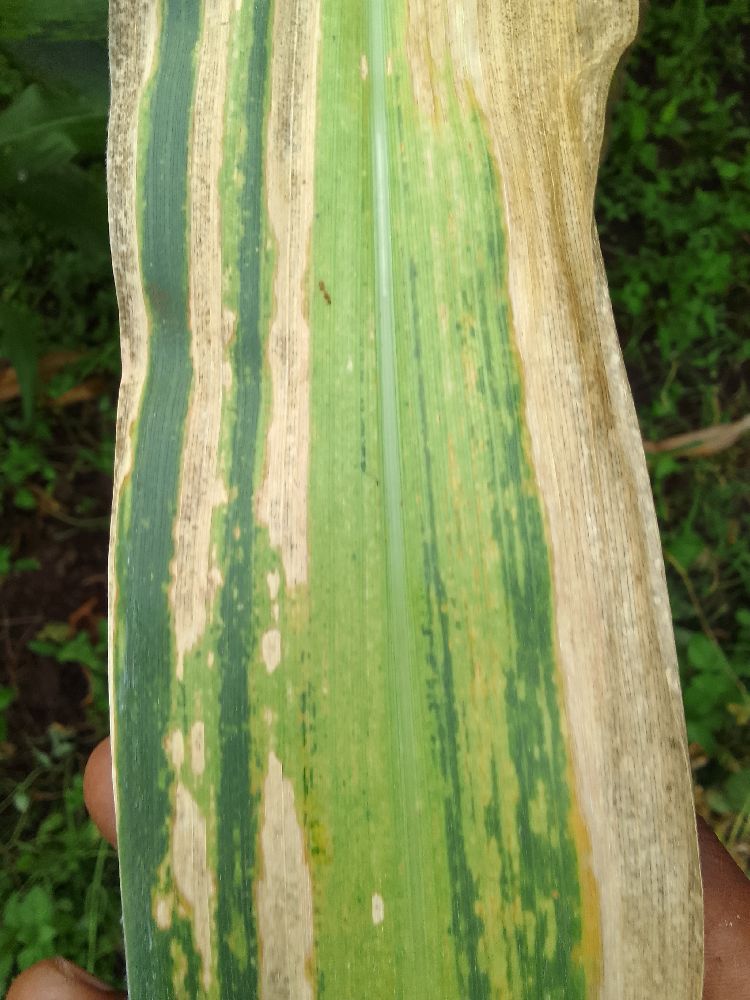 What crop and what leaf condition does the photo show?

maize, maize lethal necrosis
